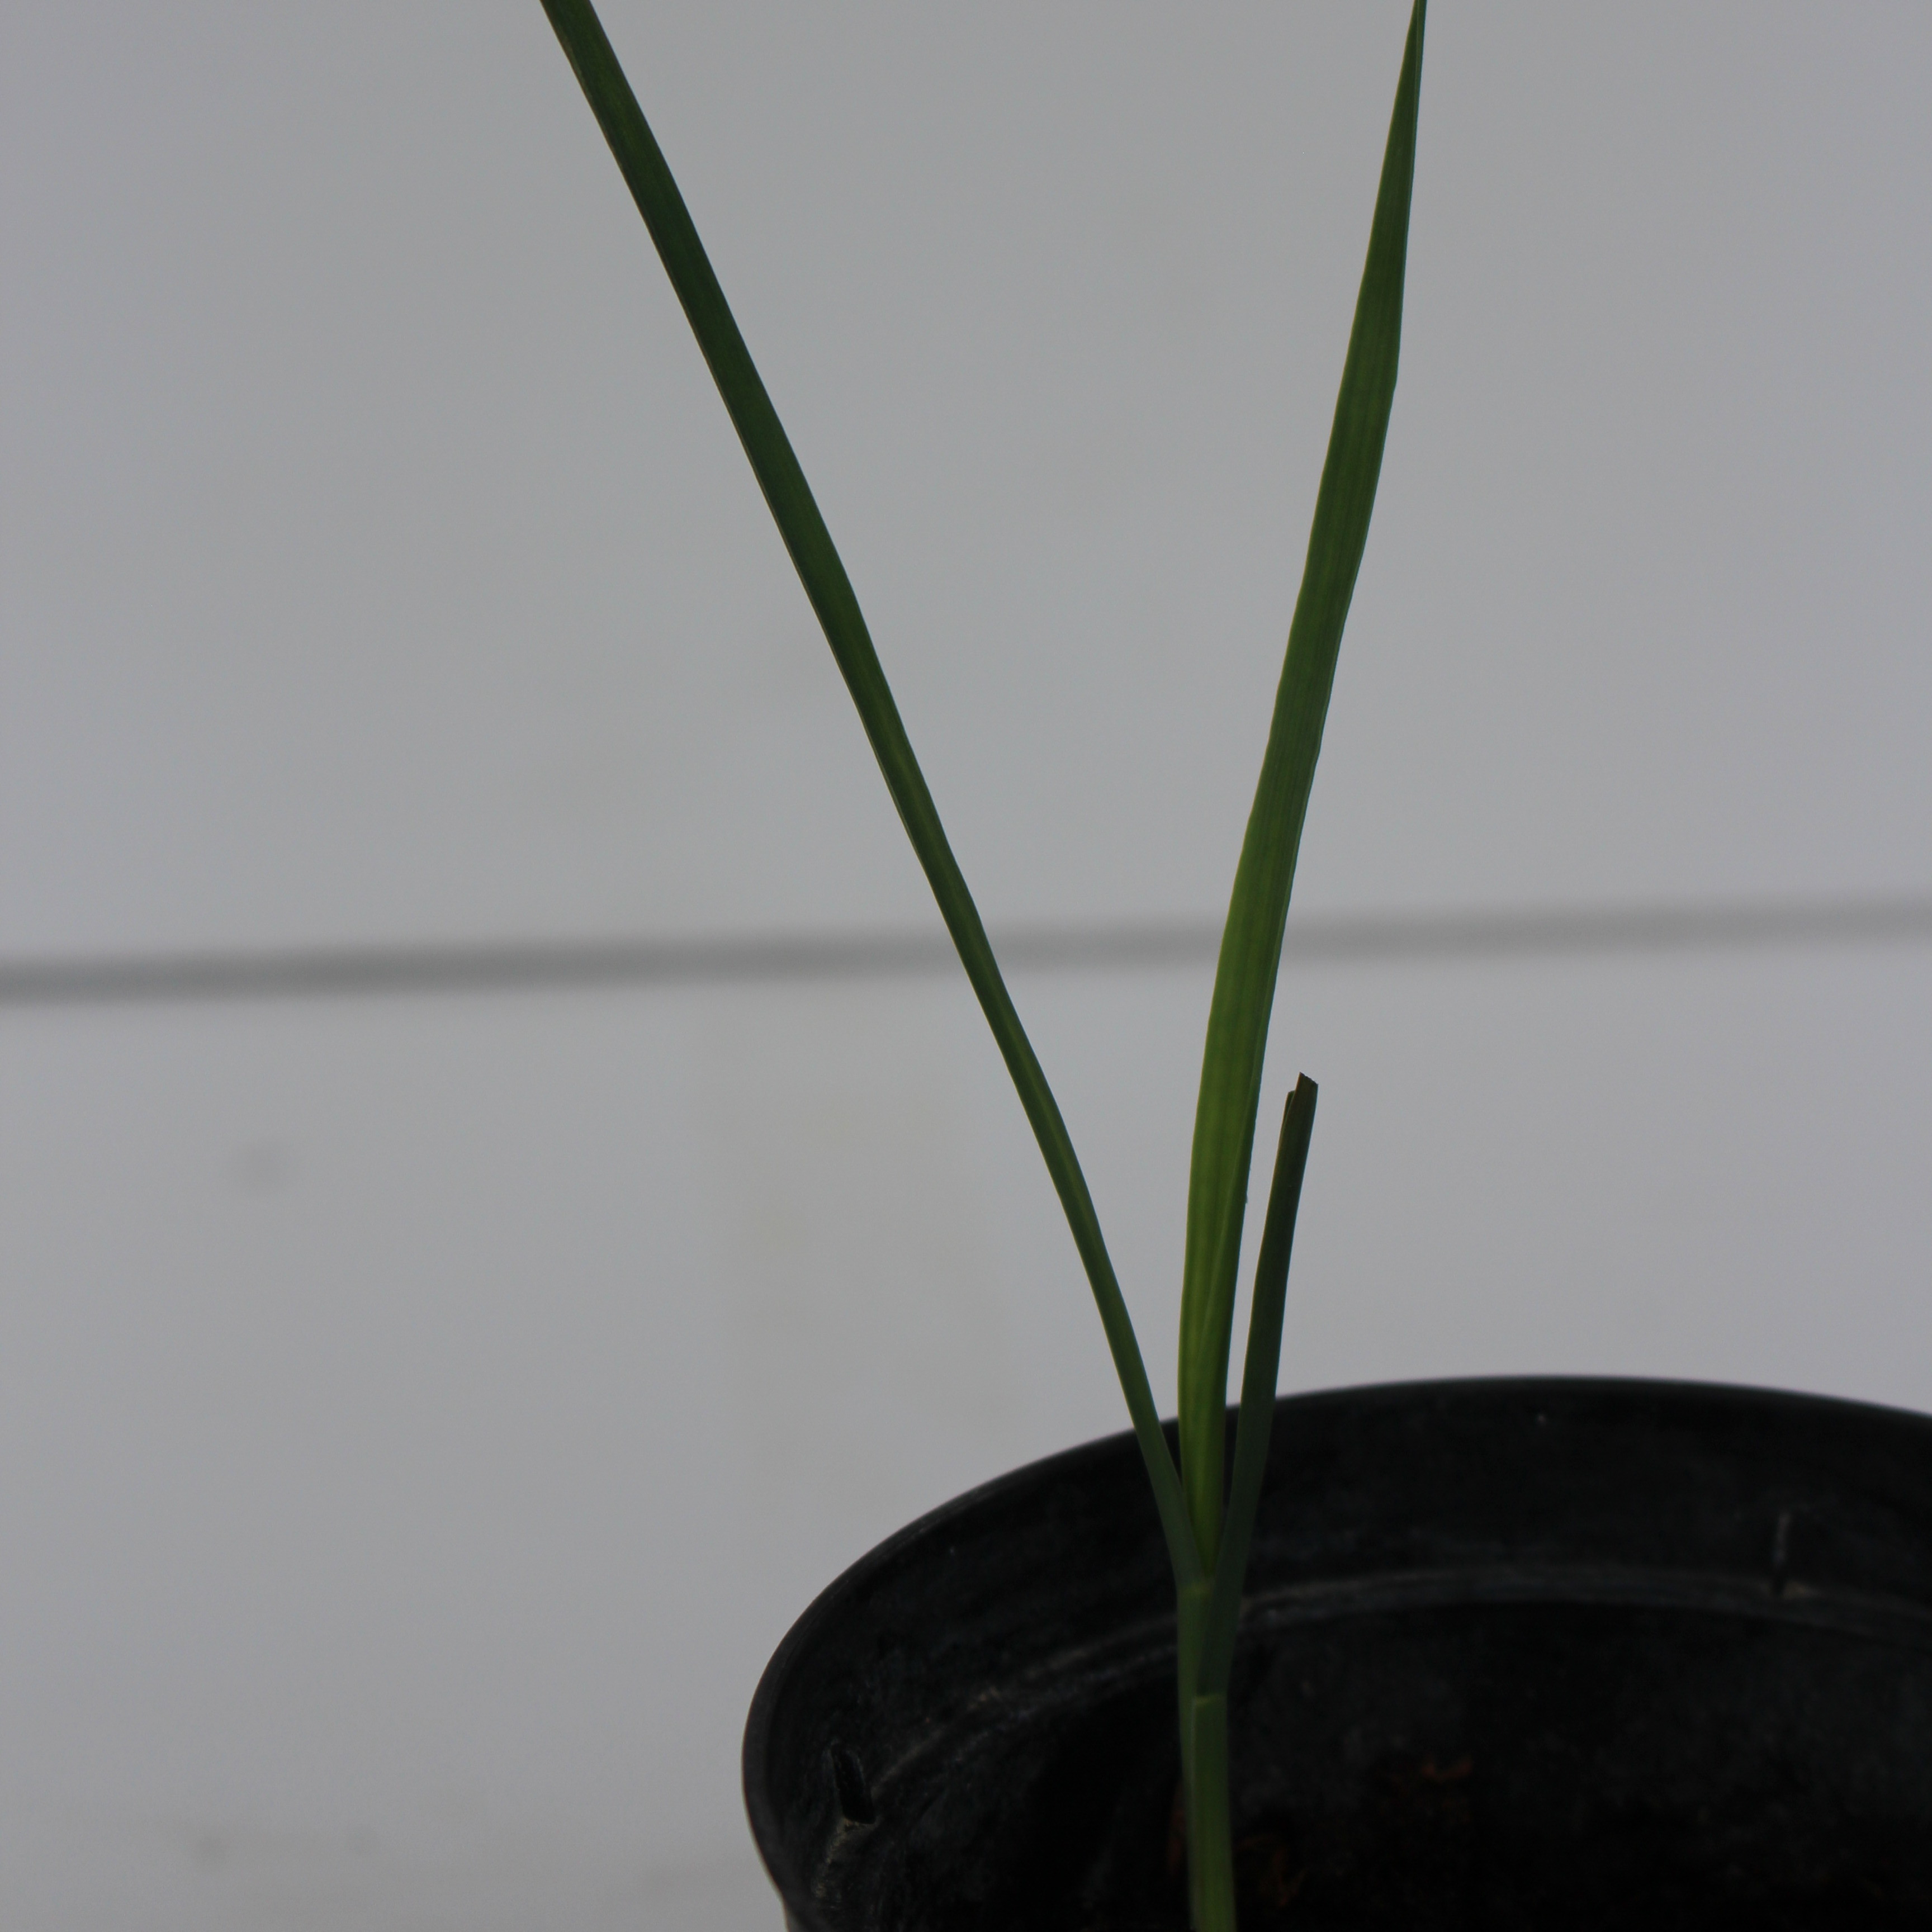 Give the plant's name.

Avena sterilis
